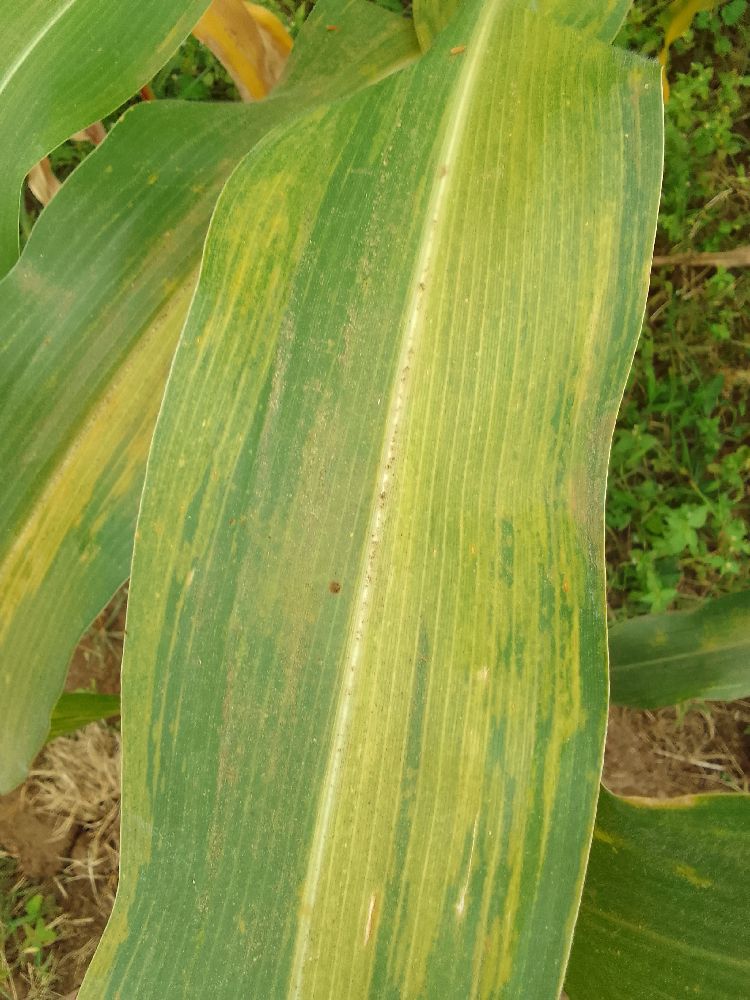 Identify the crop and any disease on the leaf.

maize, maize lethal necrosis
